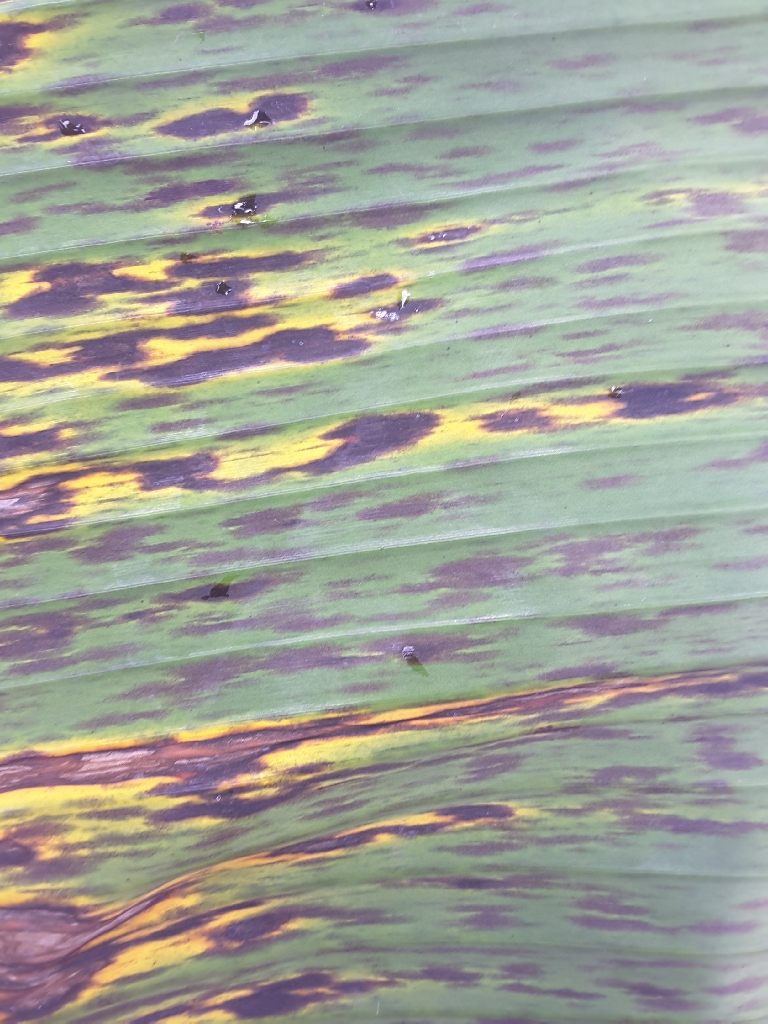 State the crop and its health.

banana, black sigatoka
